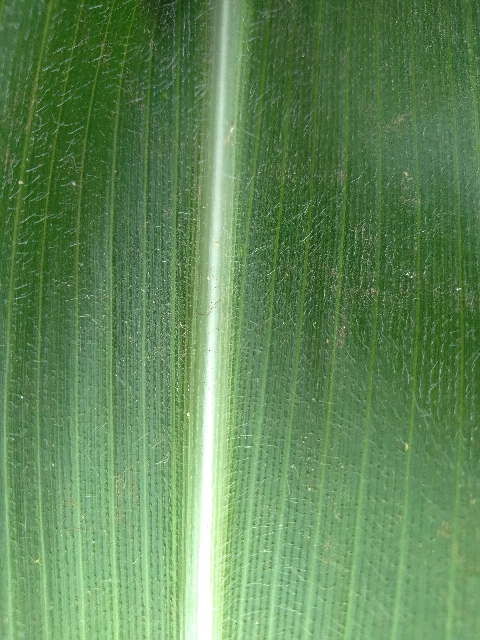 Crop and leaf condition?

maize, healthy
